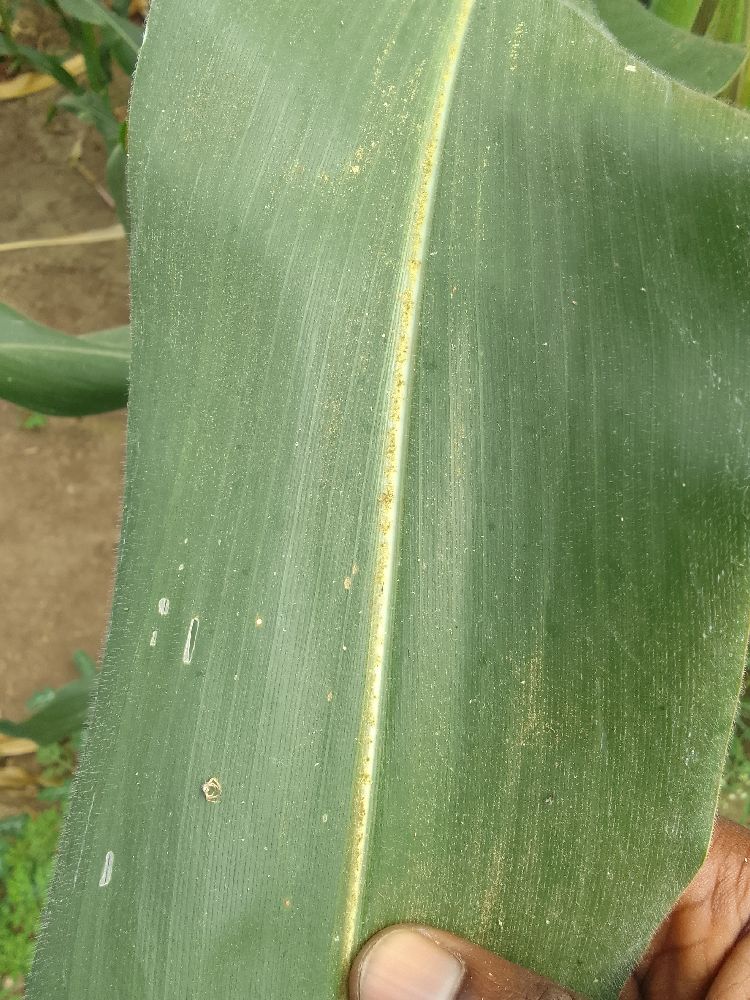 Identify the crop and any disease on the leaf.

maize, healthy
